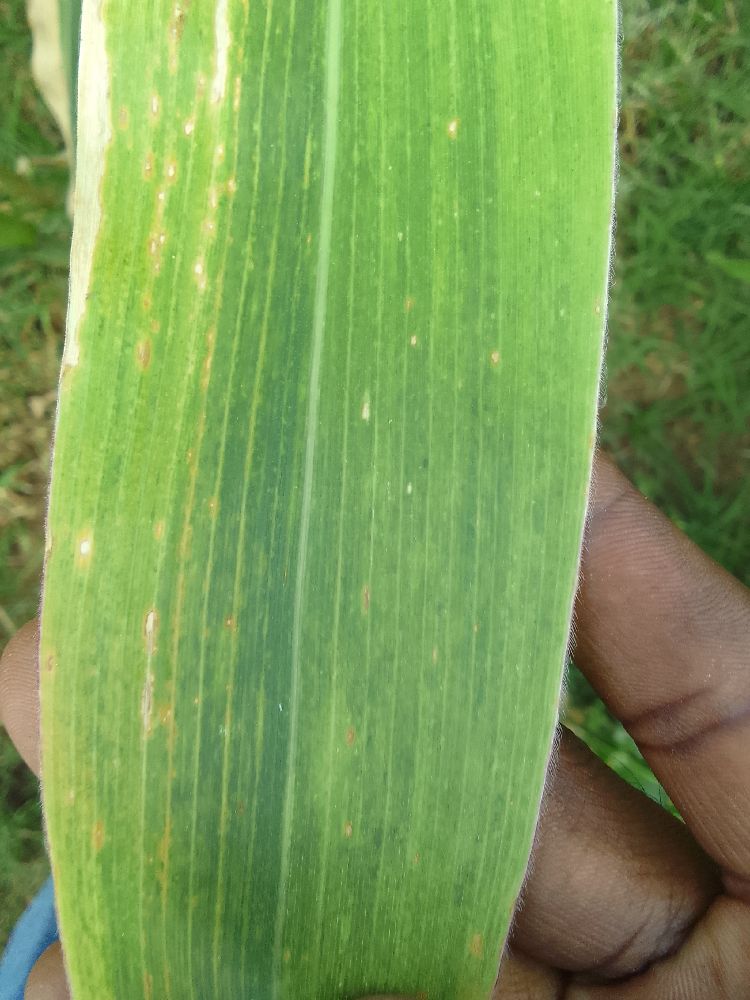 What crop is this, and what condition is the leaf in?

maize, maize lethal necrosis
